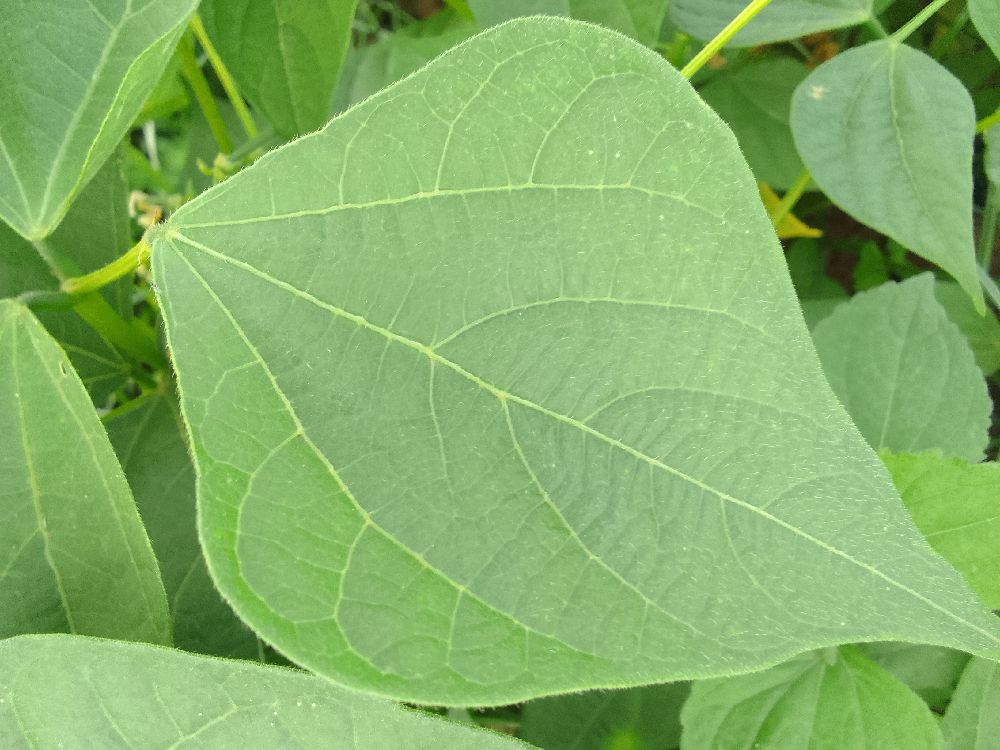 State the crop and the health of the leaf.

common bean, healthy
